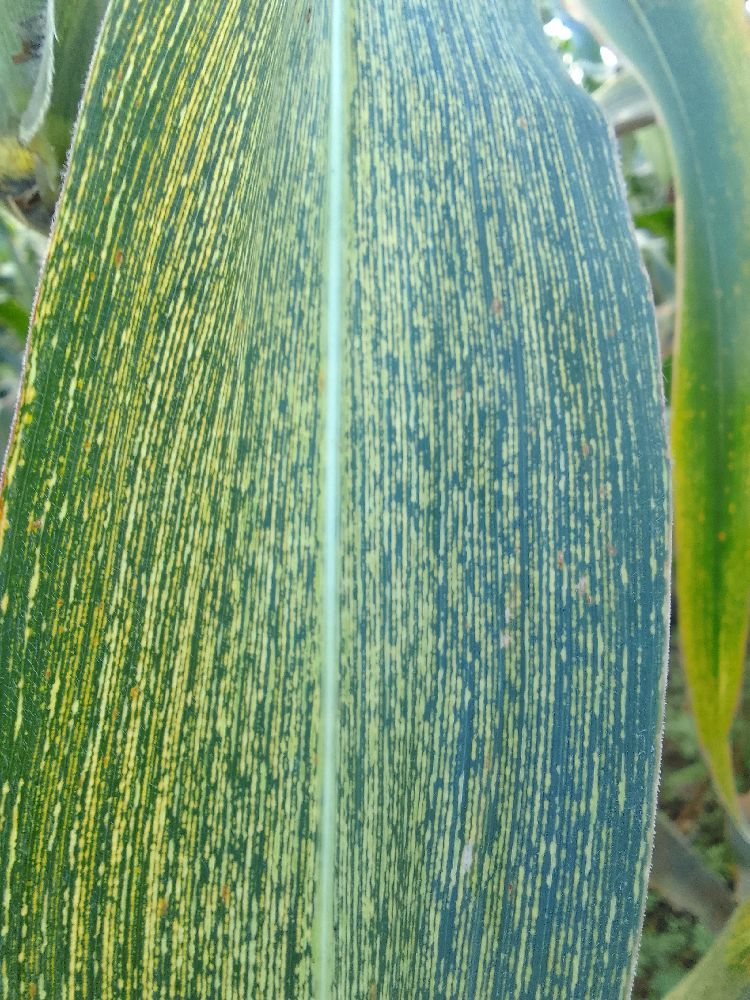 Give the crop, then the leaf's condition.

maize, maize streak virus
